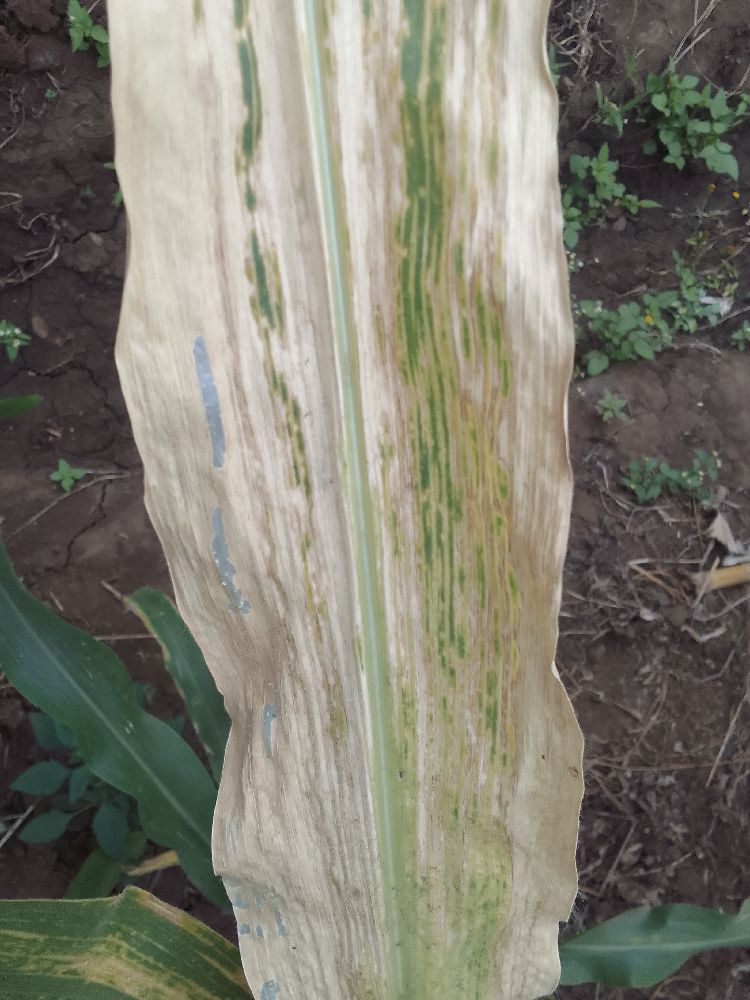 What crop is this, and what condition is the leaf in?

maize, maize lethal necrosis
